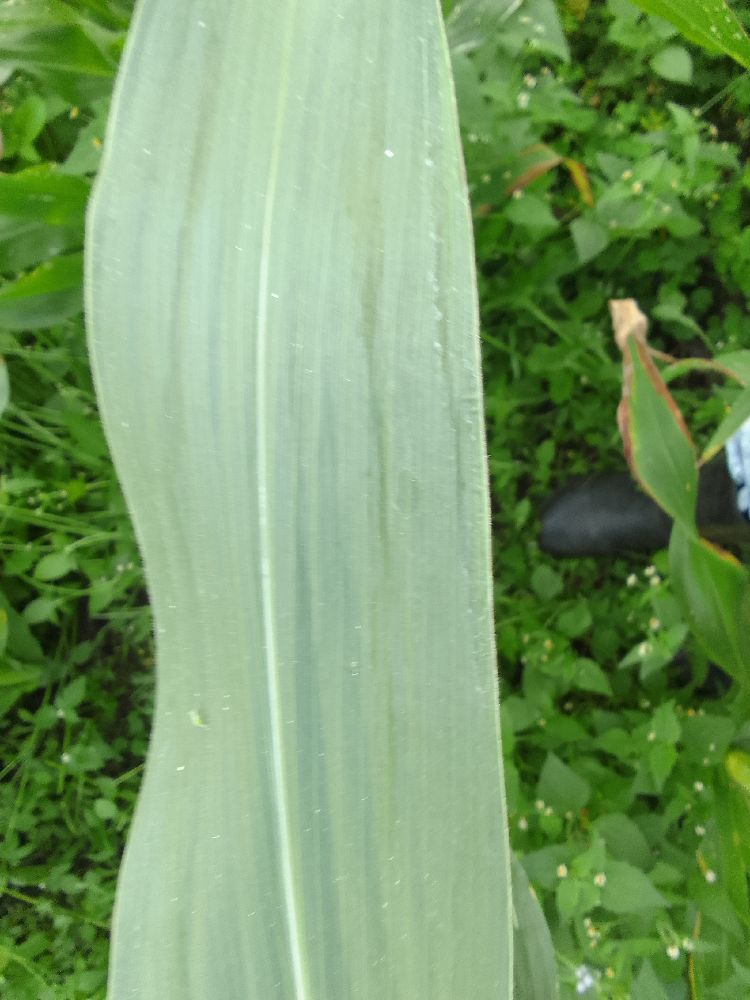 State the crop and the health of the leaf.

maize, healthy
